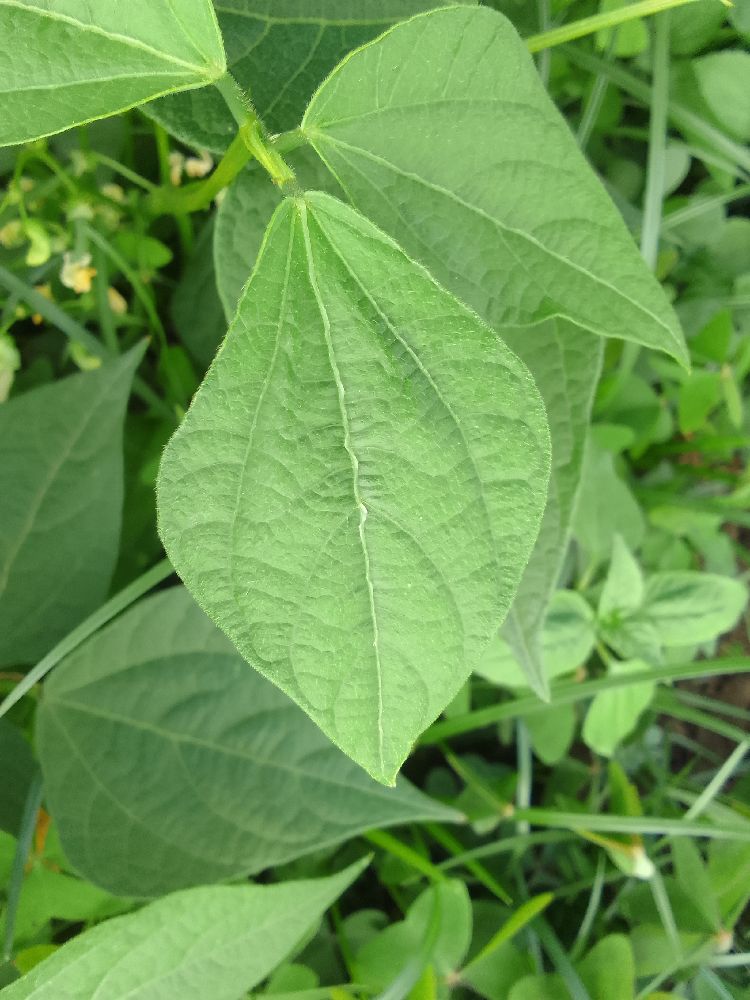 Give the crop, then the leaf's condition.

common bean, healthy
